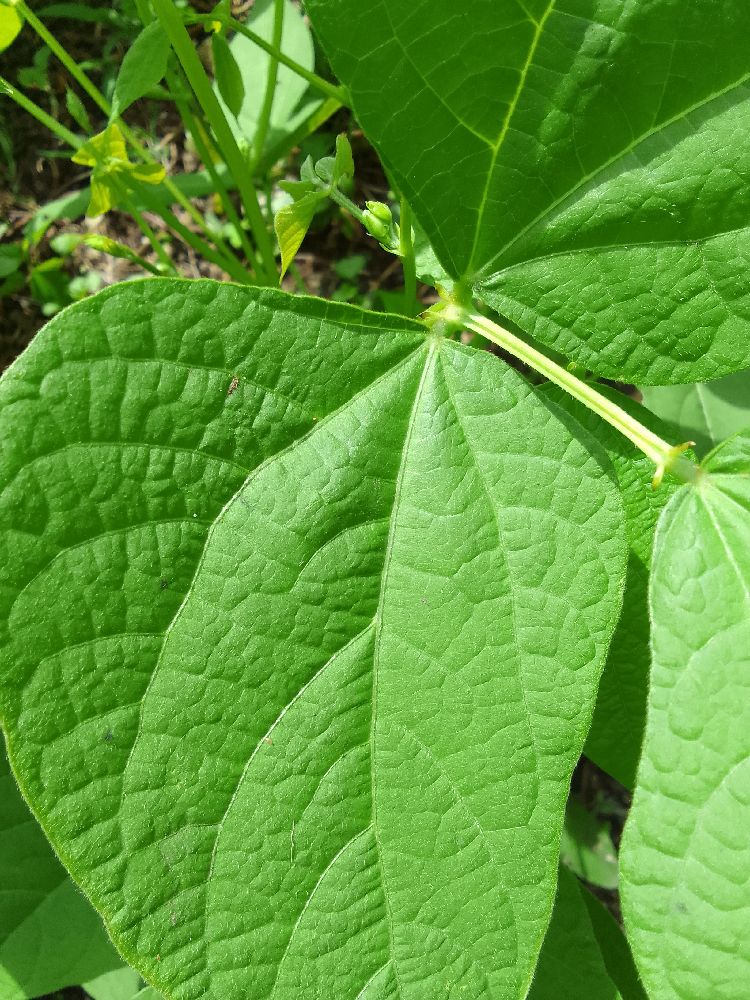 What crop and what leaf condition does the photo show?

common bean, healthy
